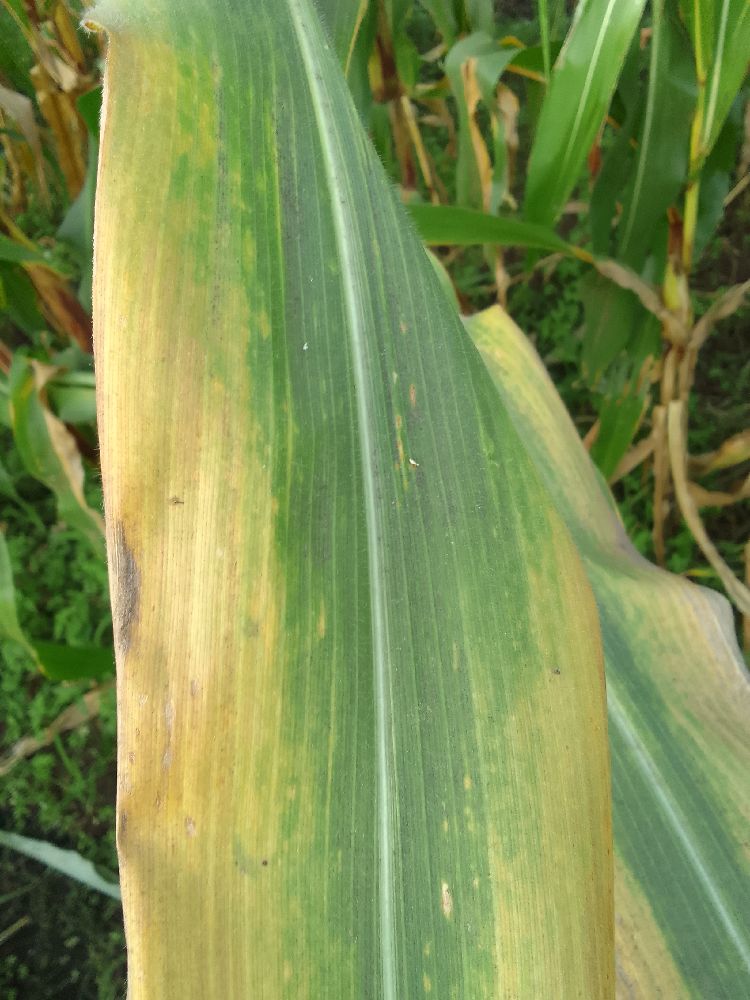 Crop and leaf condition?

maize, maize lethal necrosis
